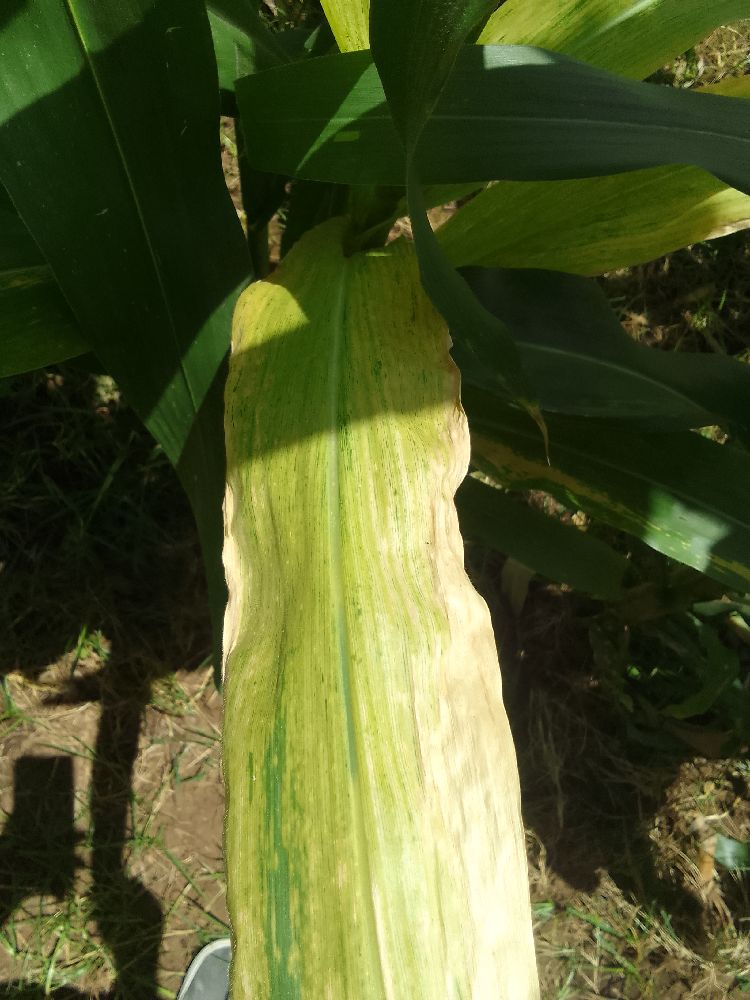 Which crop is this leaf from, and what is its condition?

maize, maize lethal necrosis
